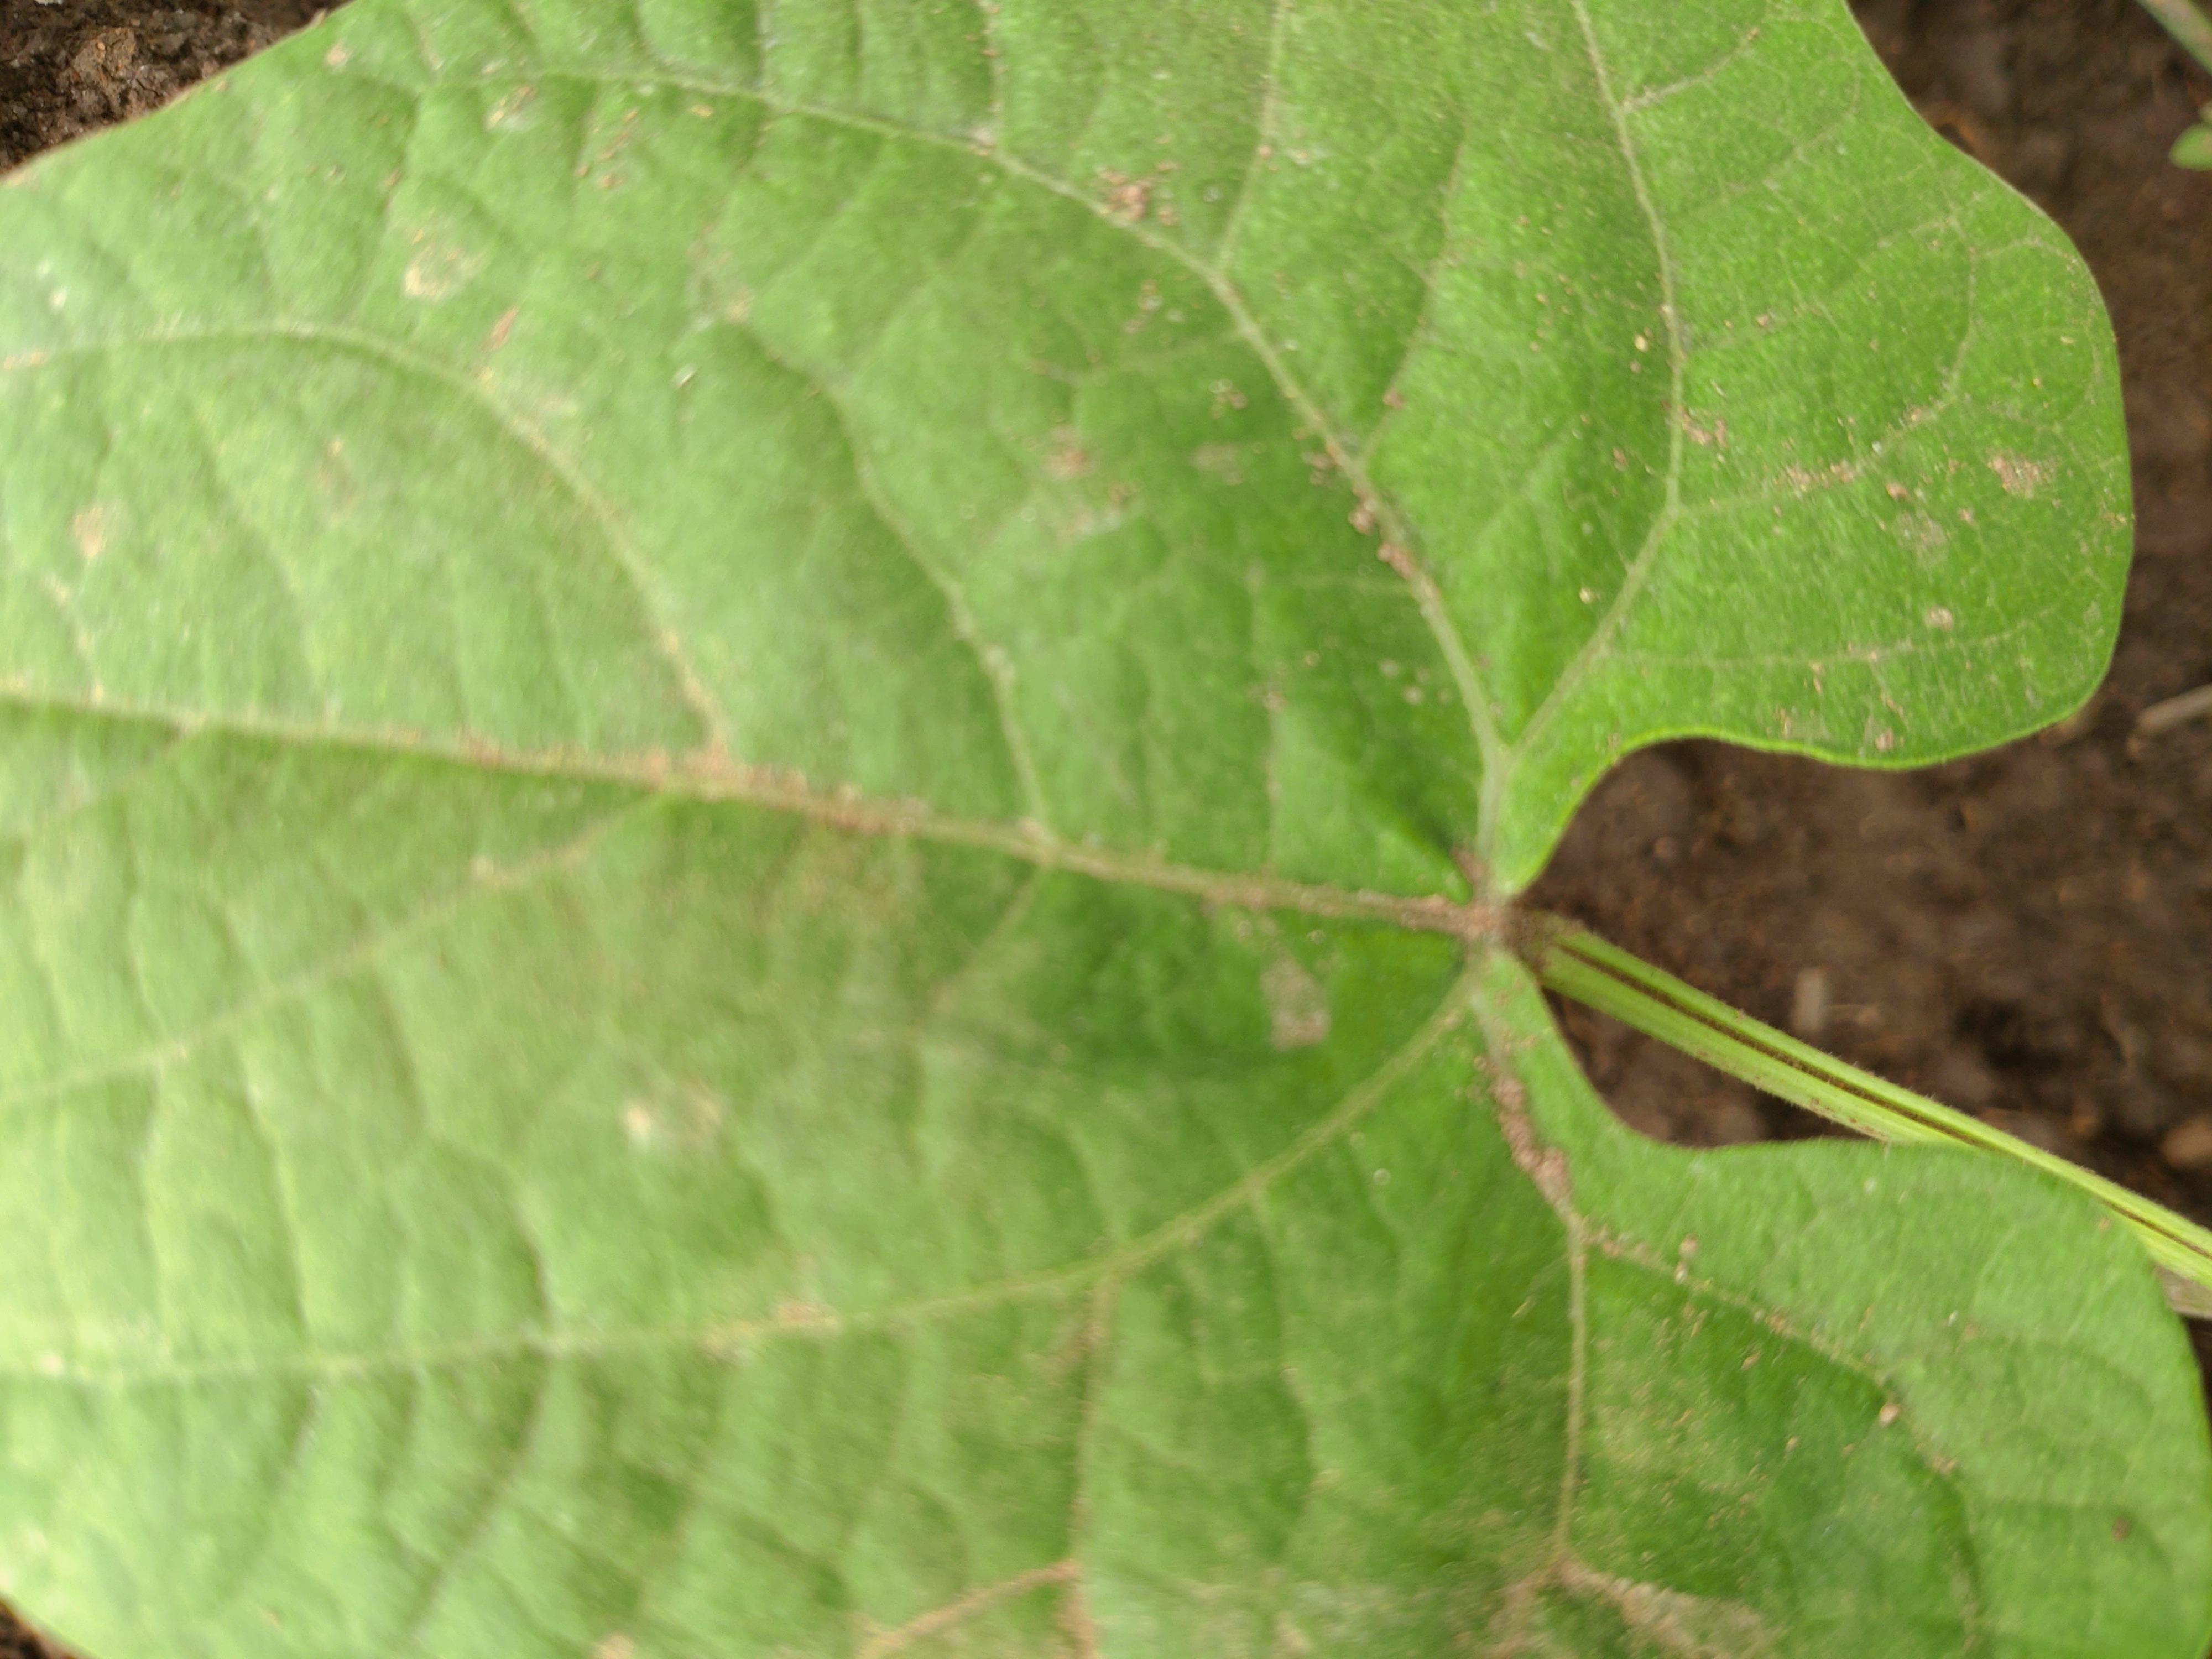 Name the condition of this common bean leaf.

healthy
